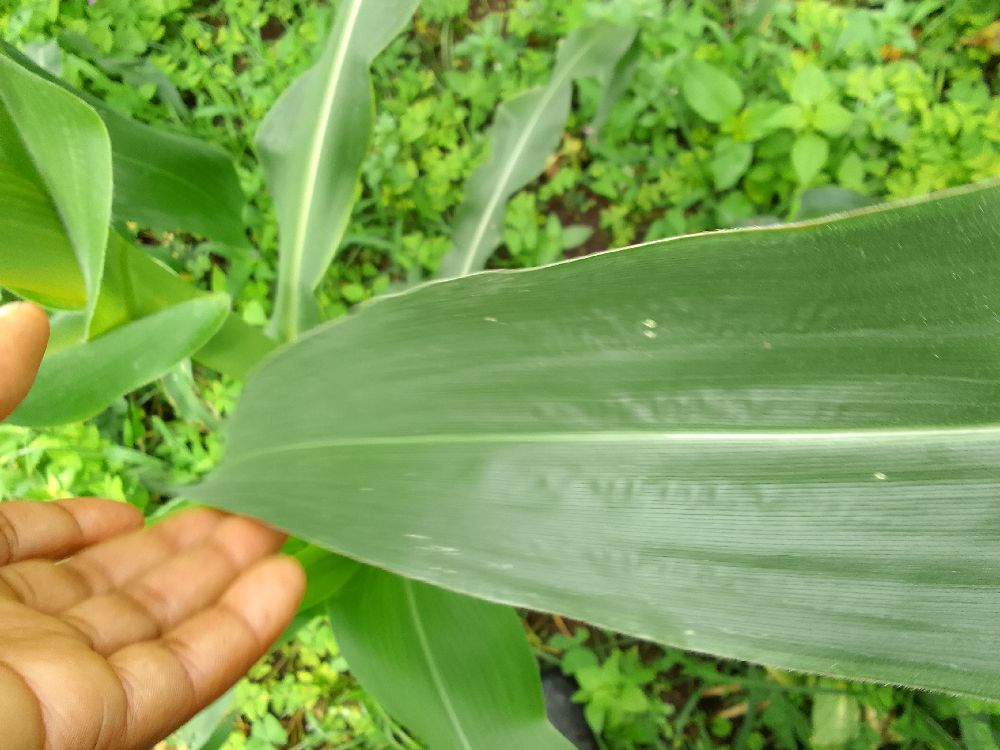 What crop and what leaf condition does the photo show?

maize, healthy
